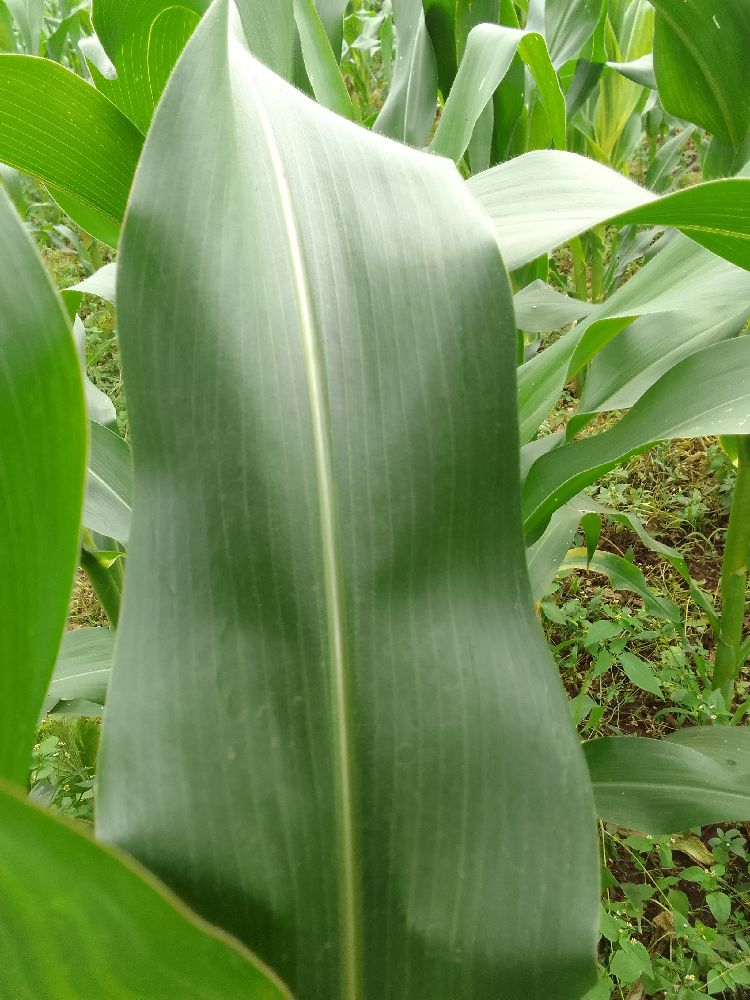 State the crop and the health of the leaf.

maize, healthy
